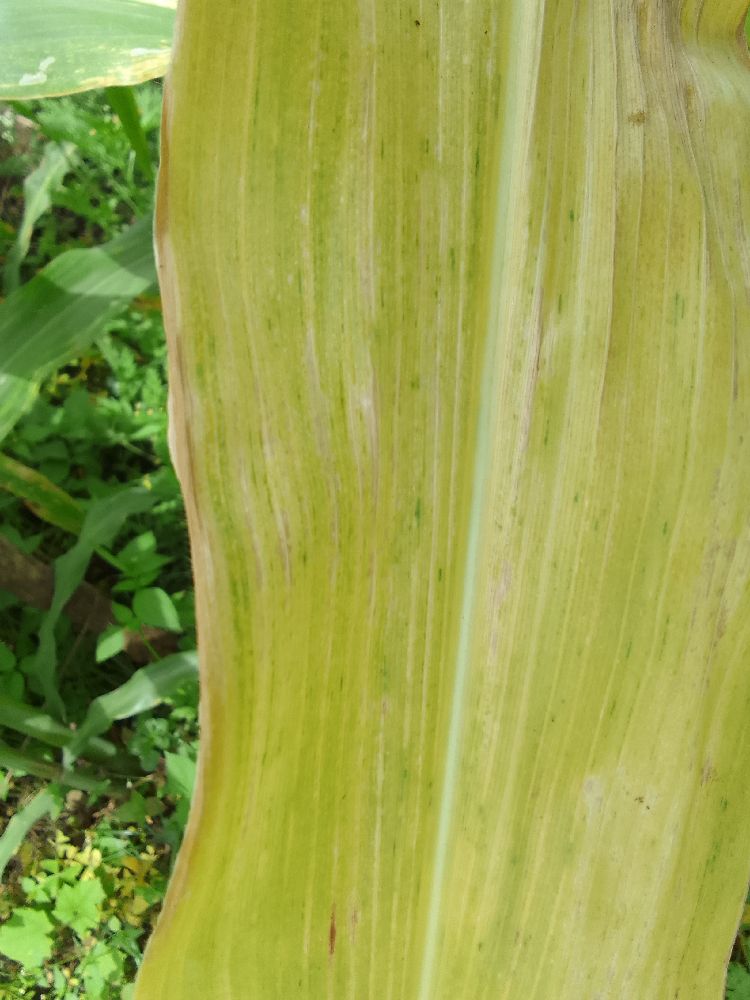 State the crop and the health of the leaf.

maize, maize lethal necrosis
